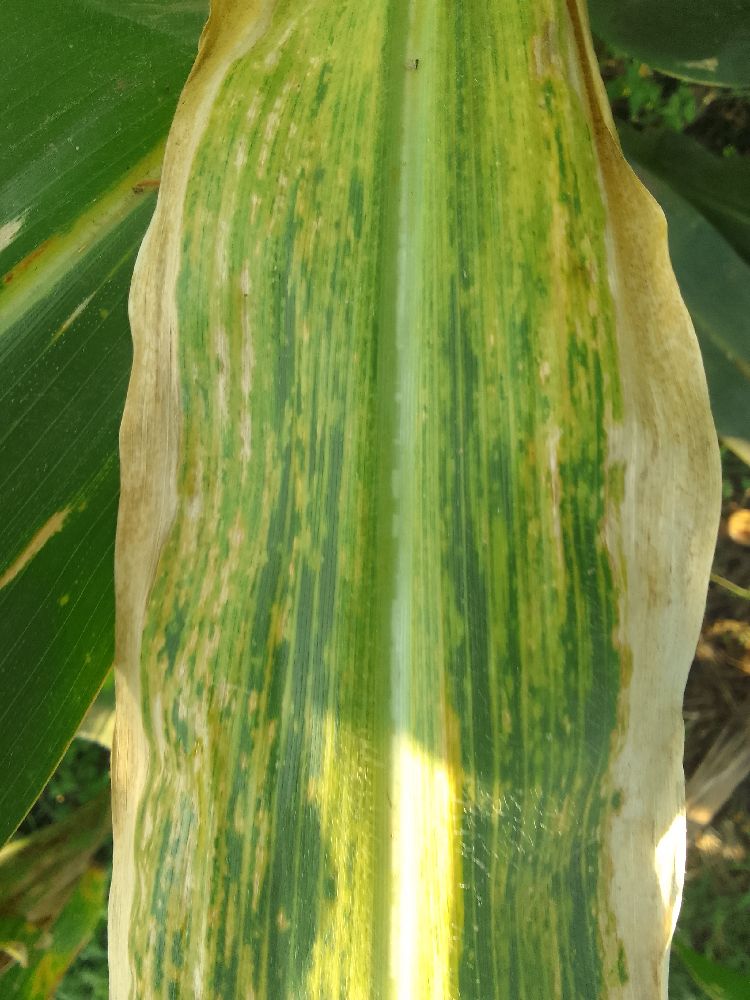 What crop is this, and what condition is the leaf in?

maize, maize lethal necrosis
